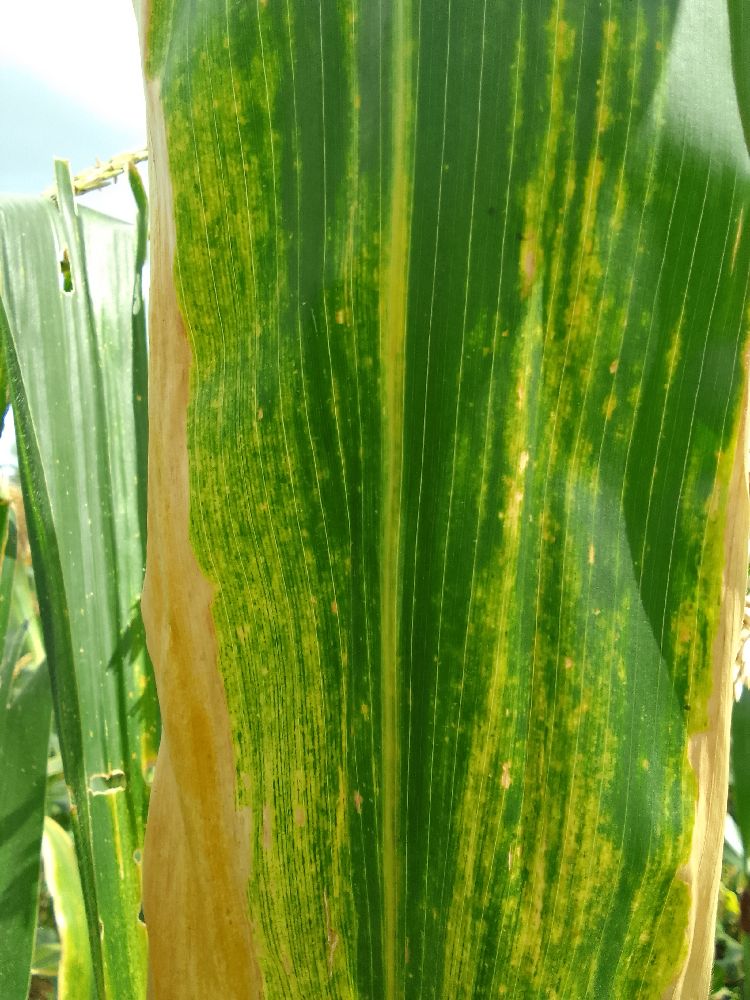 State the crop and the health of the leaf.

maize, maize lethal necrosis
